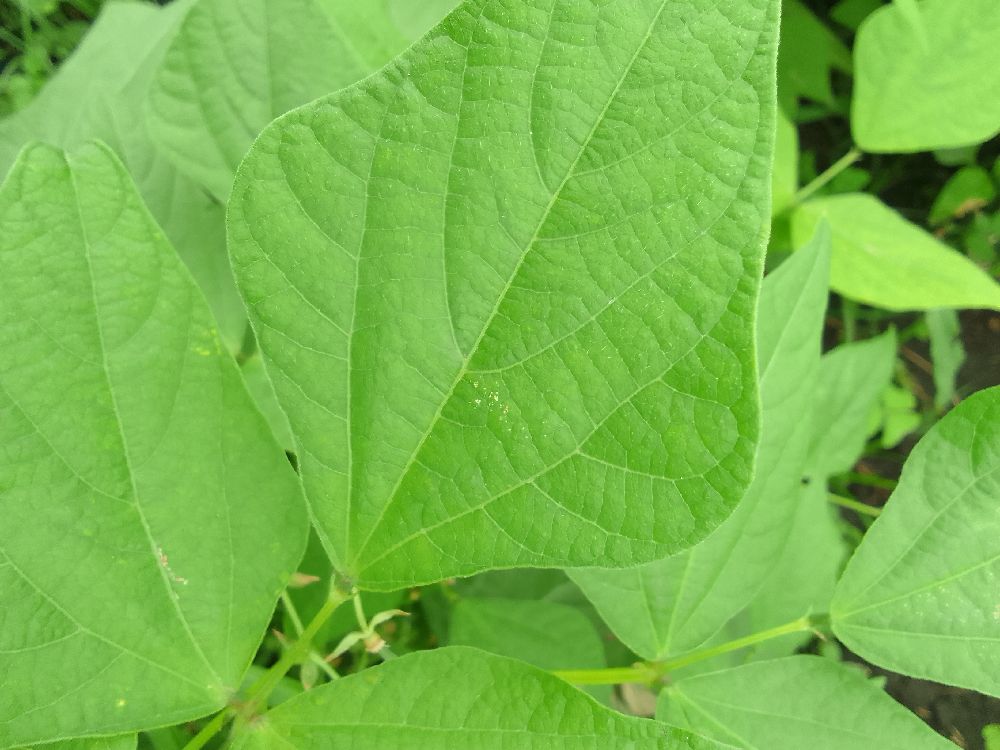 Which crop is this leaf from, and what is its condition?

common bean, healthy
